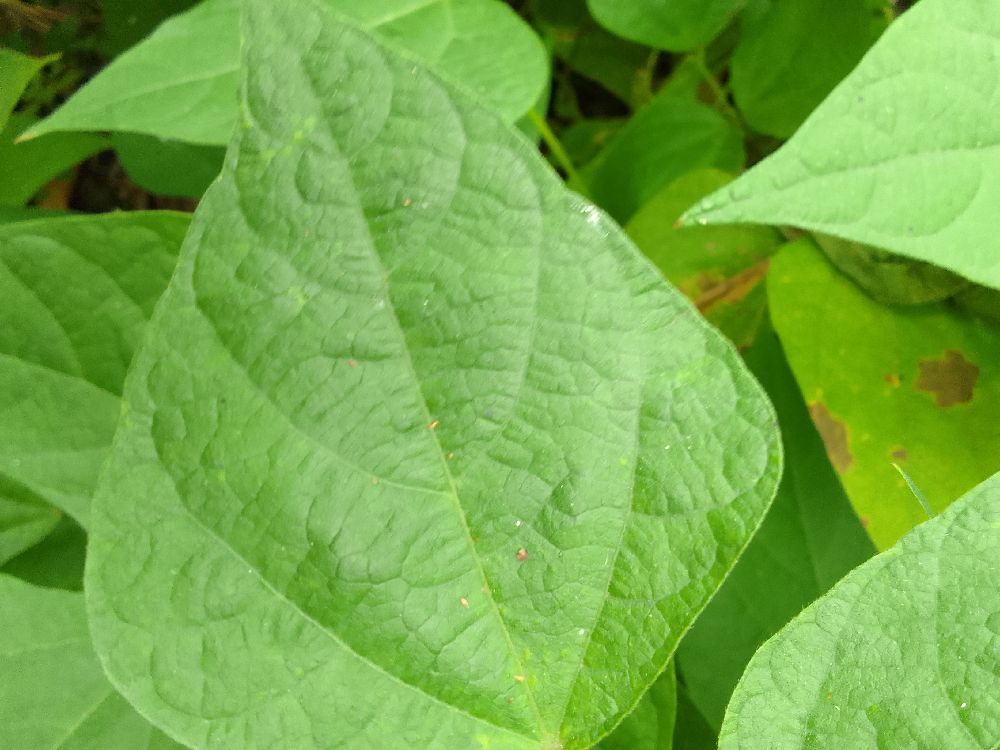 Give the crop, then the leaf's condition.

common bean, healthy
